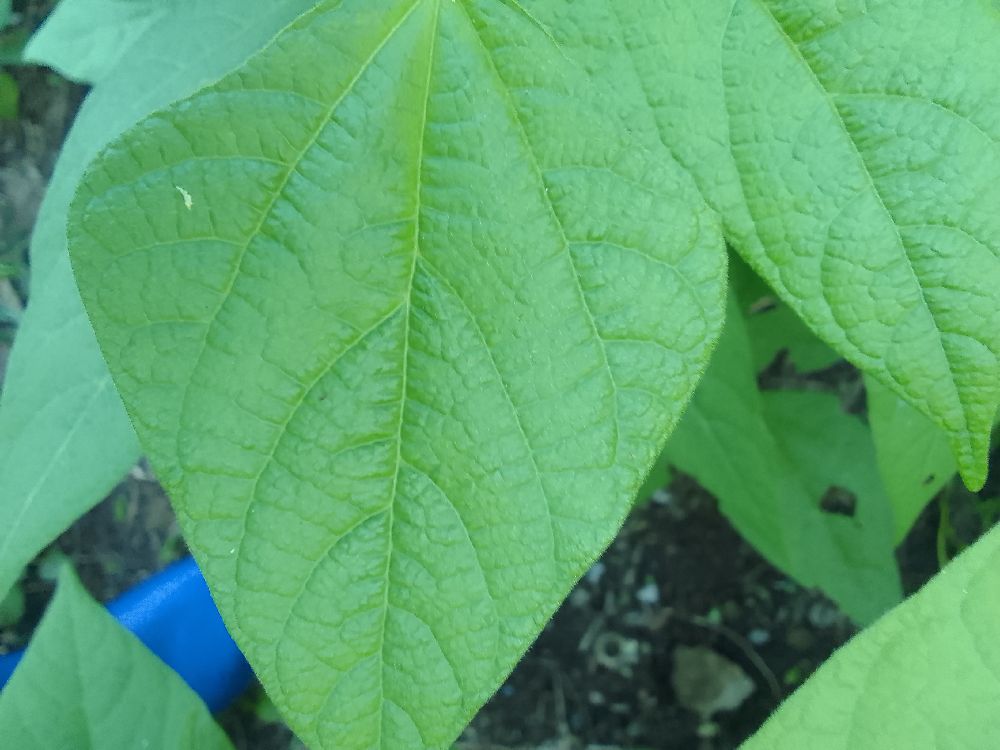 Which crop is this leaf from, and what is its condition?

common bean, healthy
